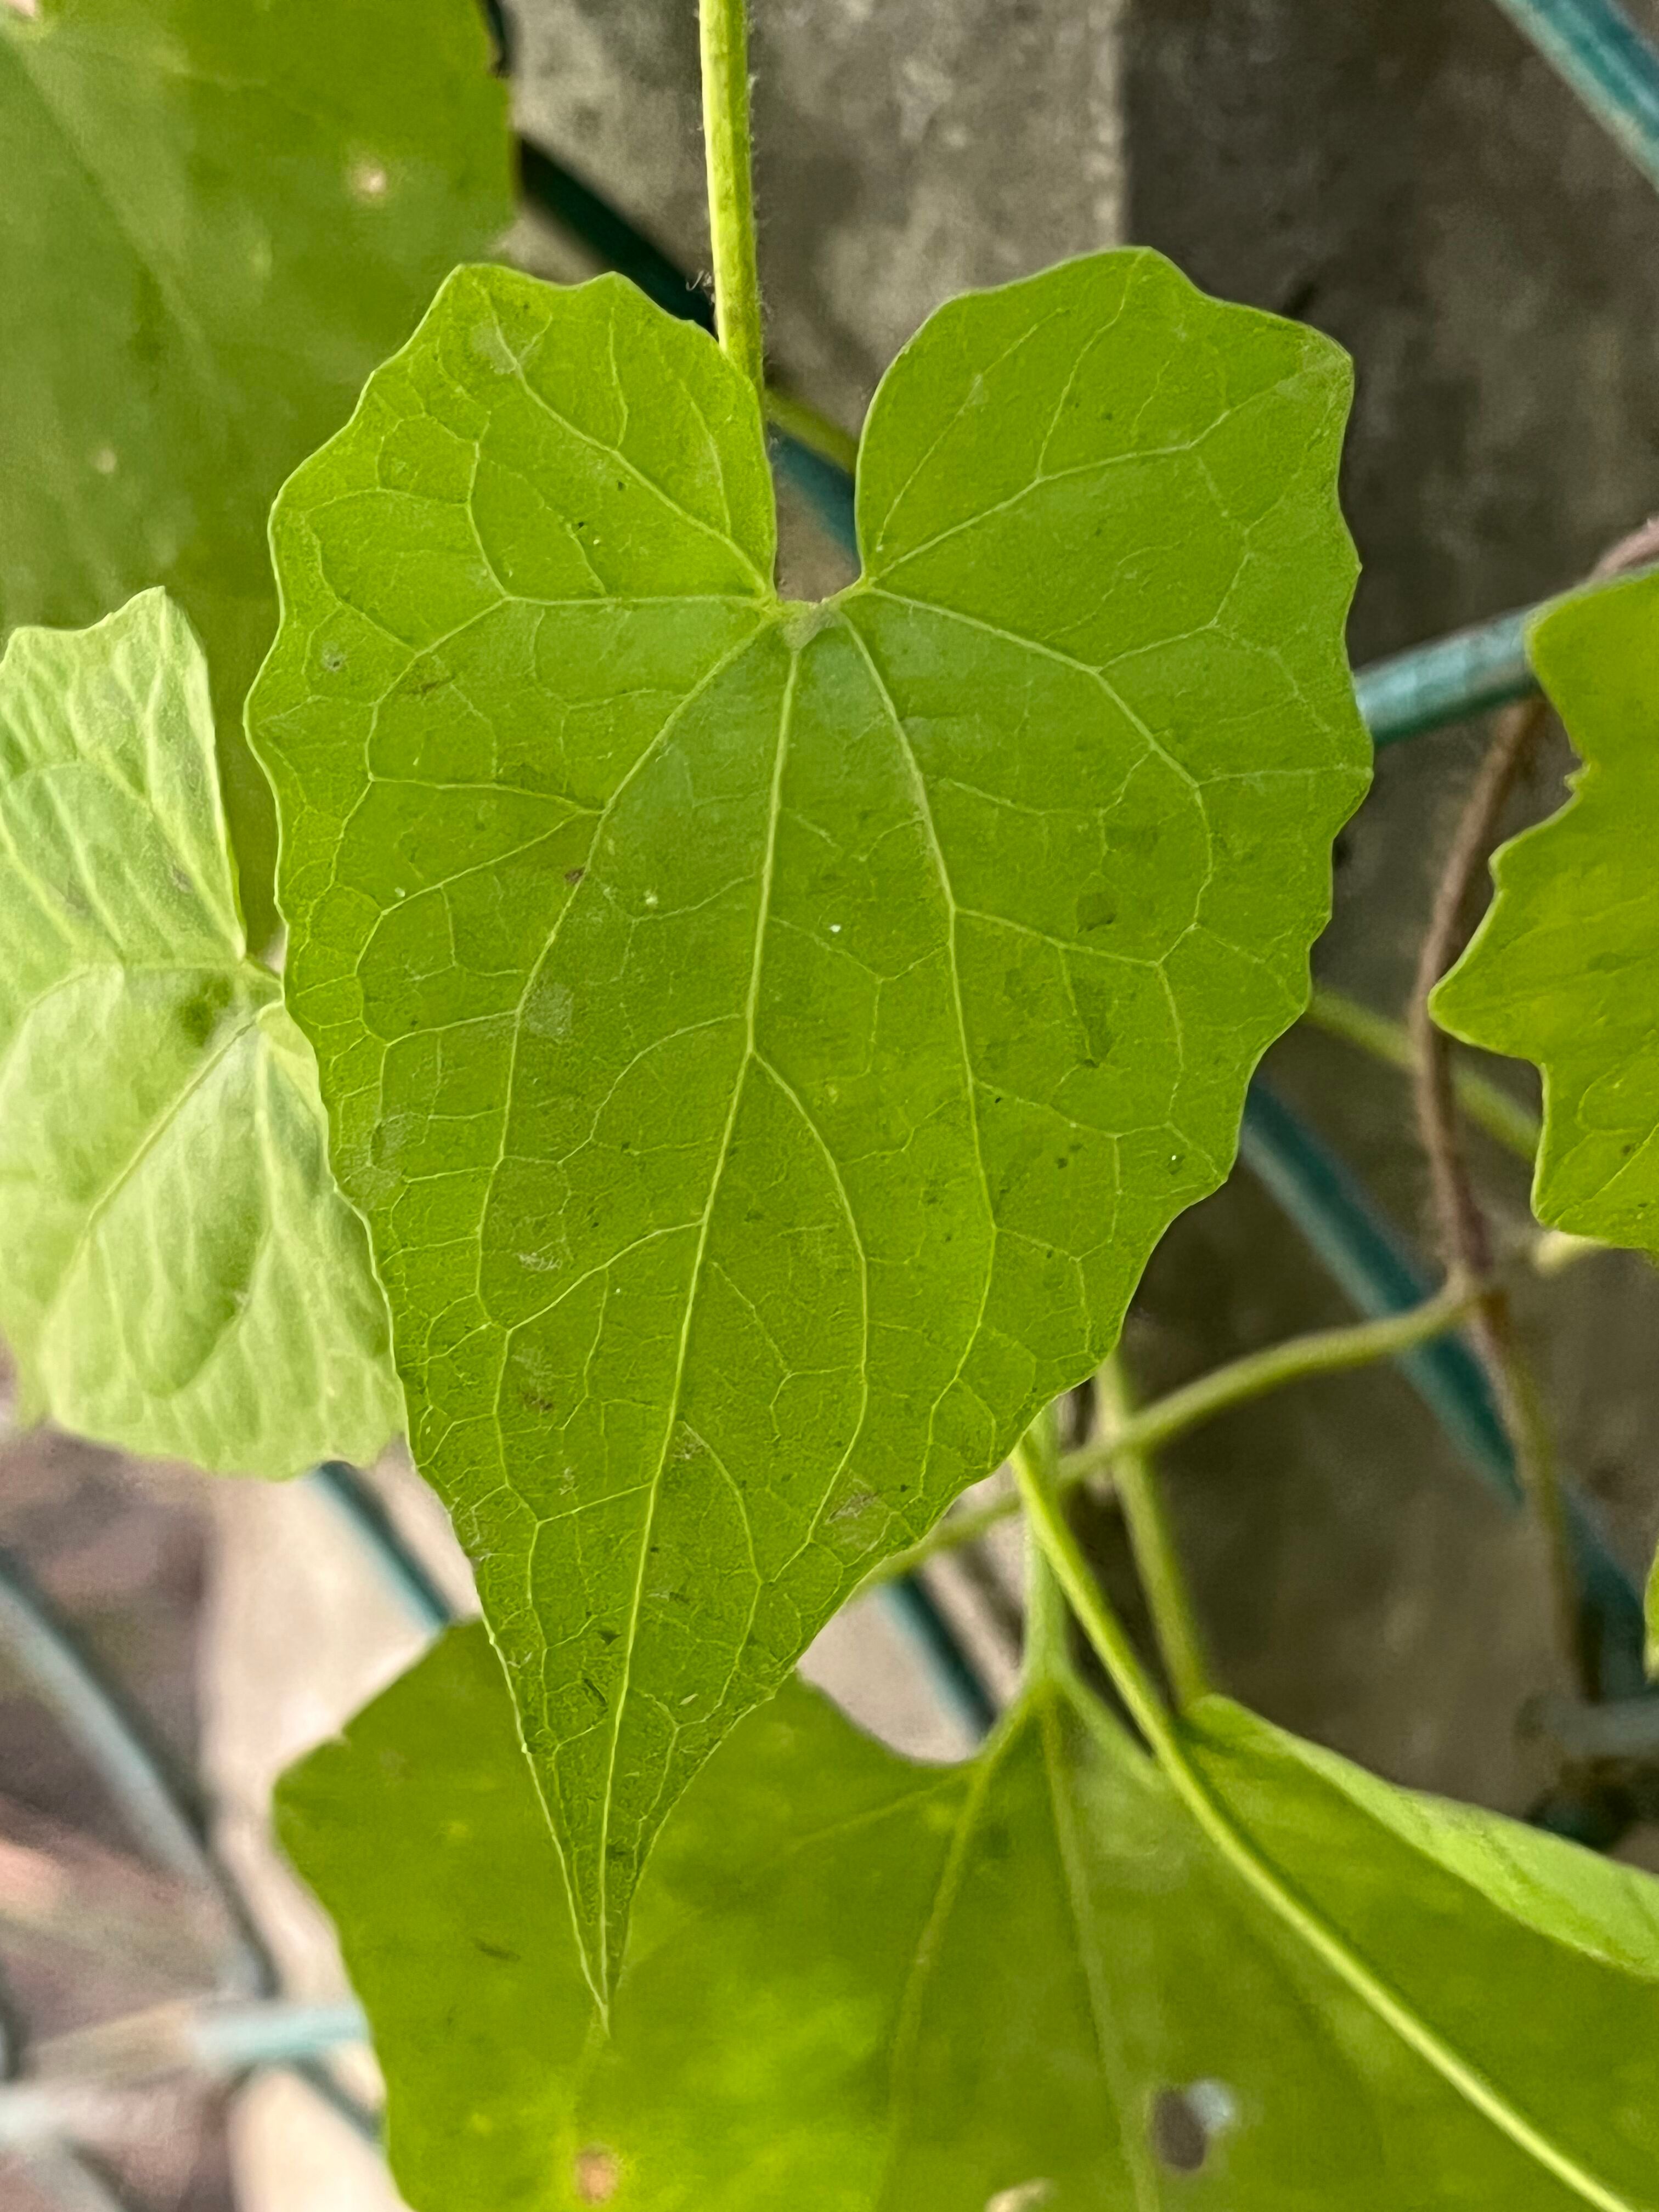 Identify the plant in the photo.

bitter vine
